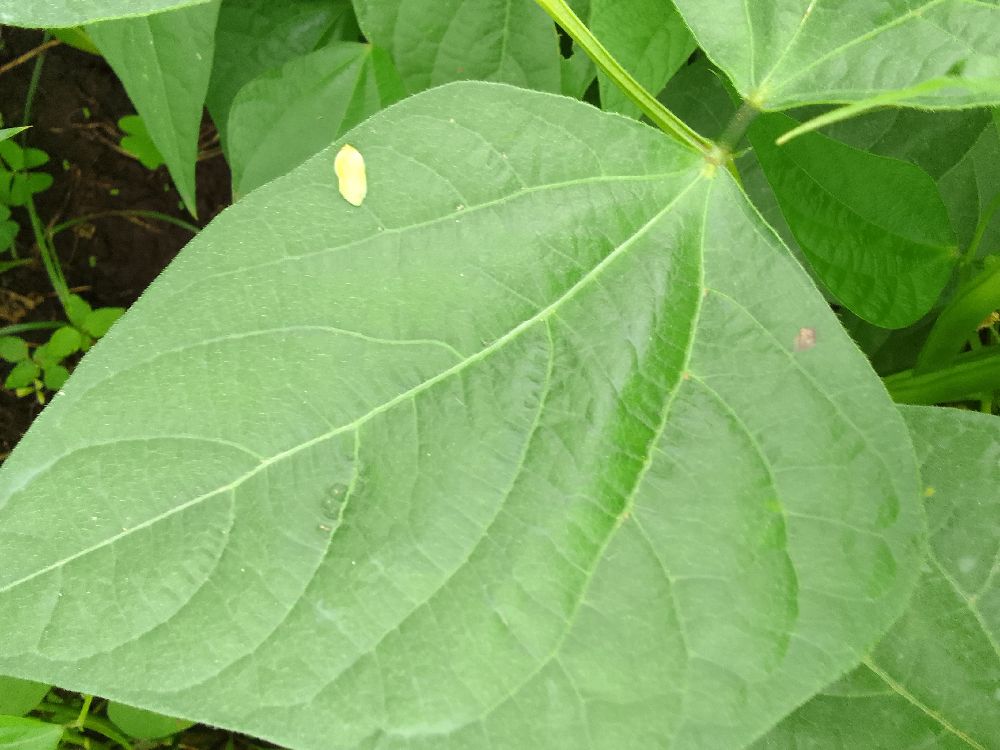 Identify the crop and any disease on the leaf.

common bean, healthy
